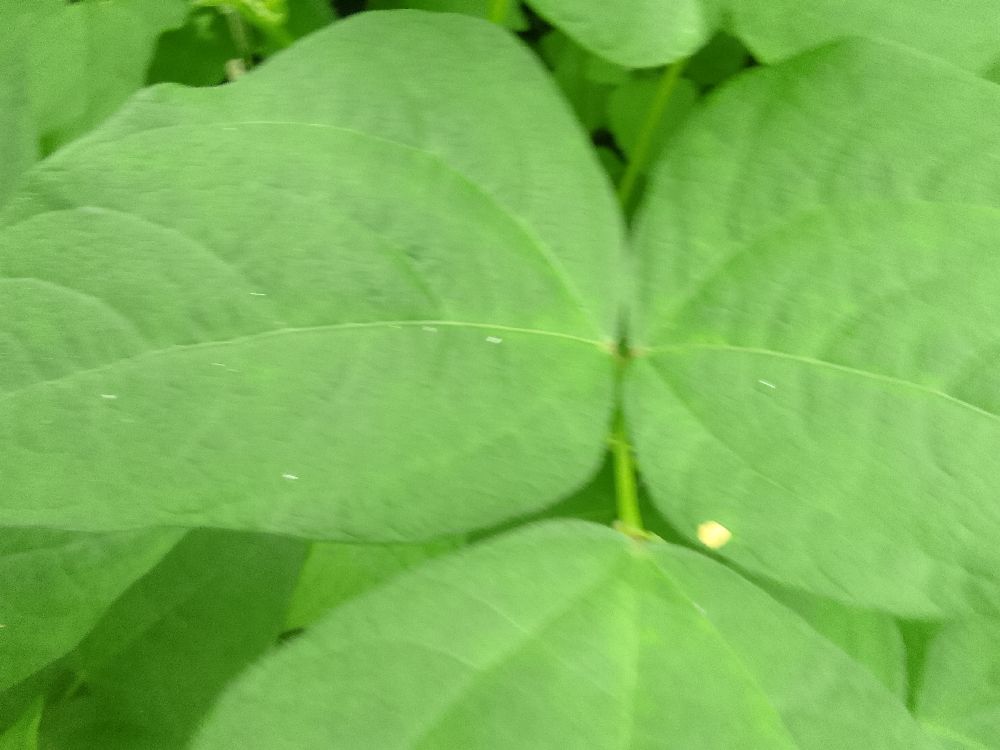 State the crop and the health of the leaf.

common bean, healthy
